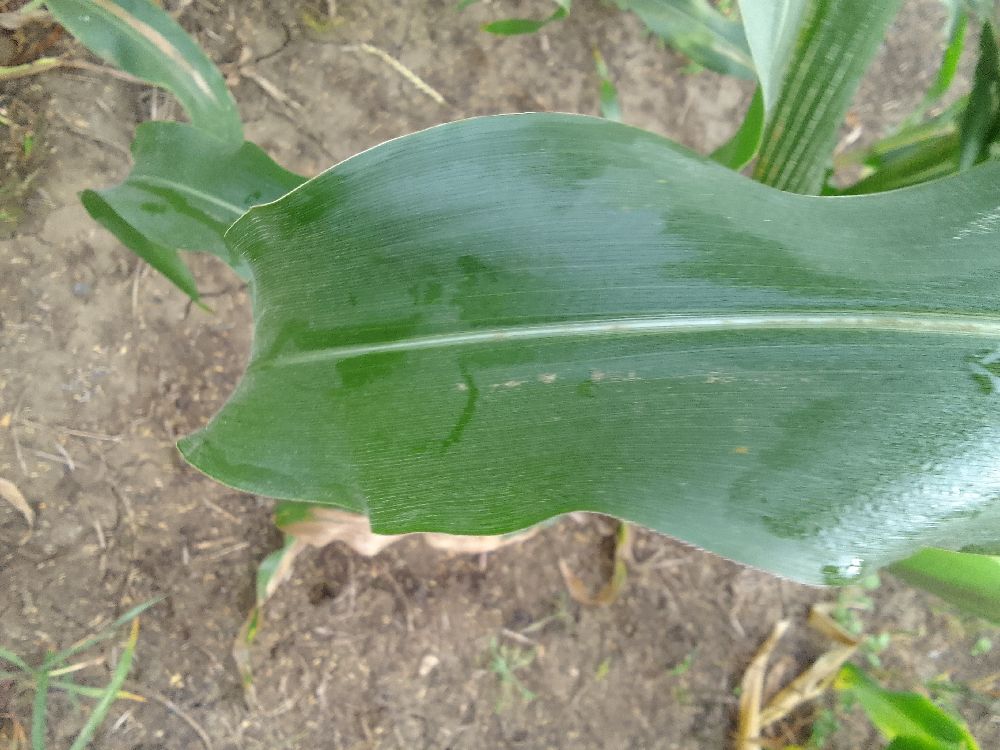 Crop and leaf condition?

maize, healthy
